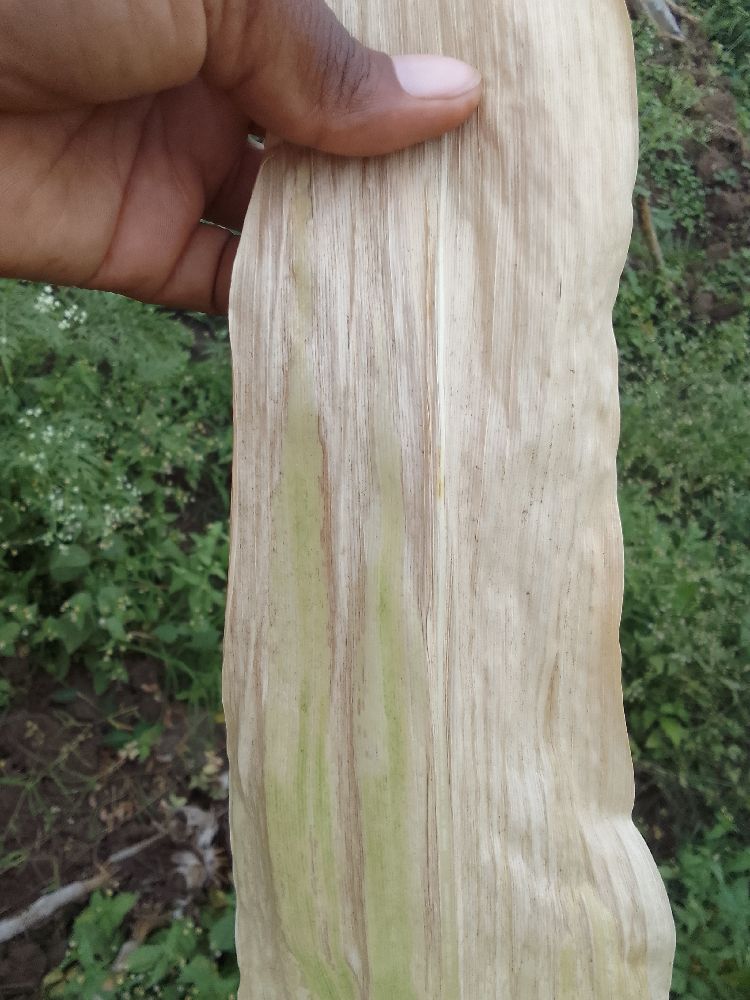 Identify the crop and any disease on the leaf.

maize, maize lethal necrosis
